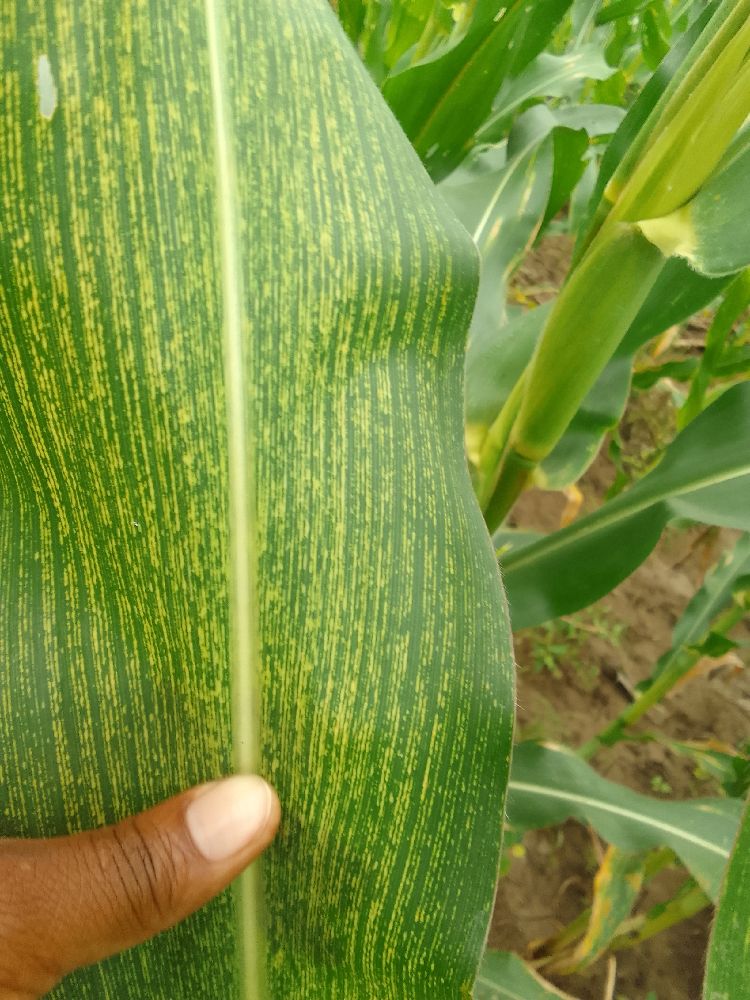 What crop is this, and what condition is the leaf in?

maize, maize streak virus
